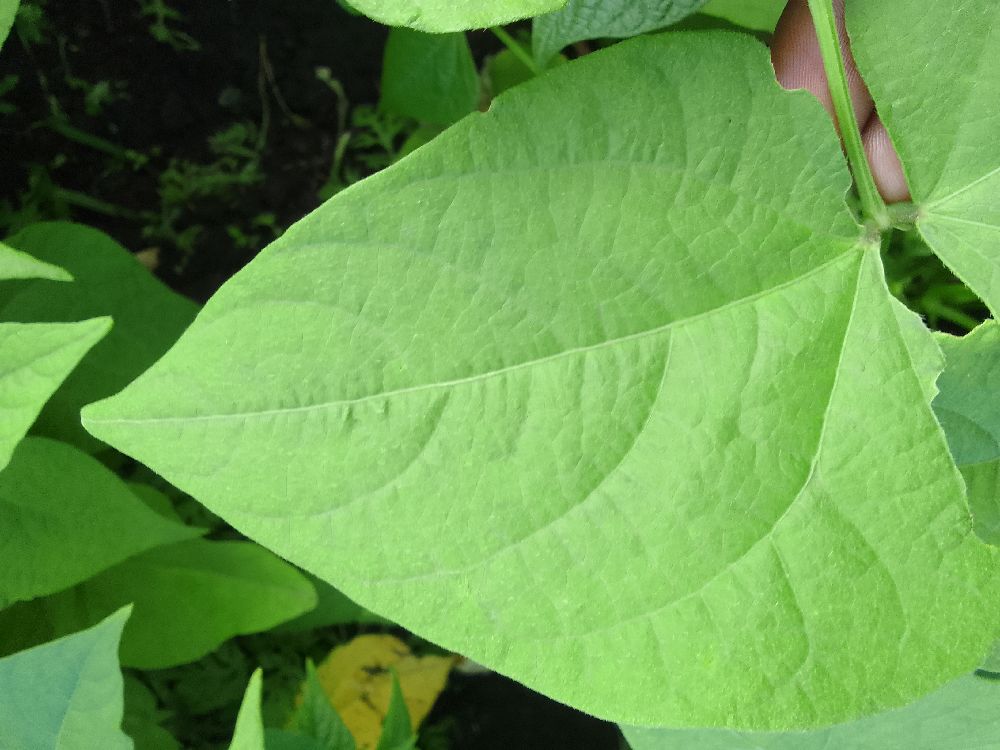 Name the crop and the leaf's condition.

common bean, healthy
